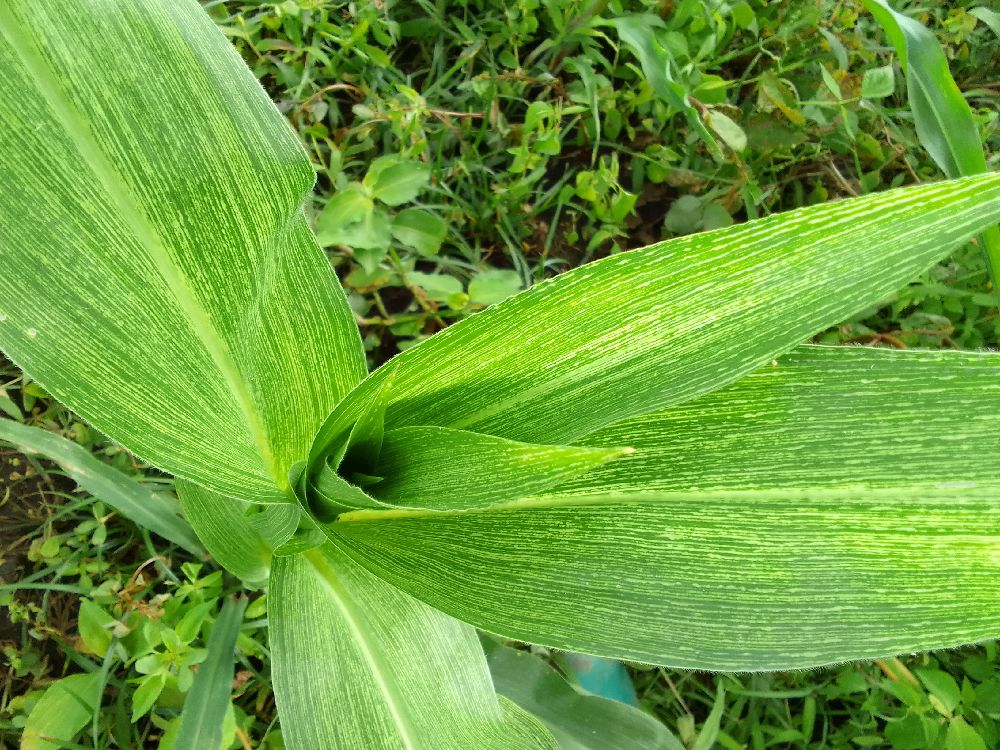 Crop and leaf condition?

maize, maize streak virus
